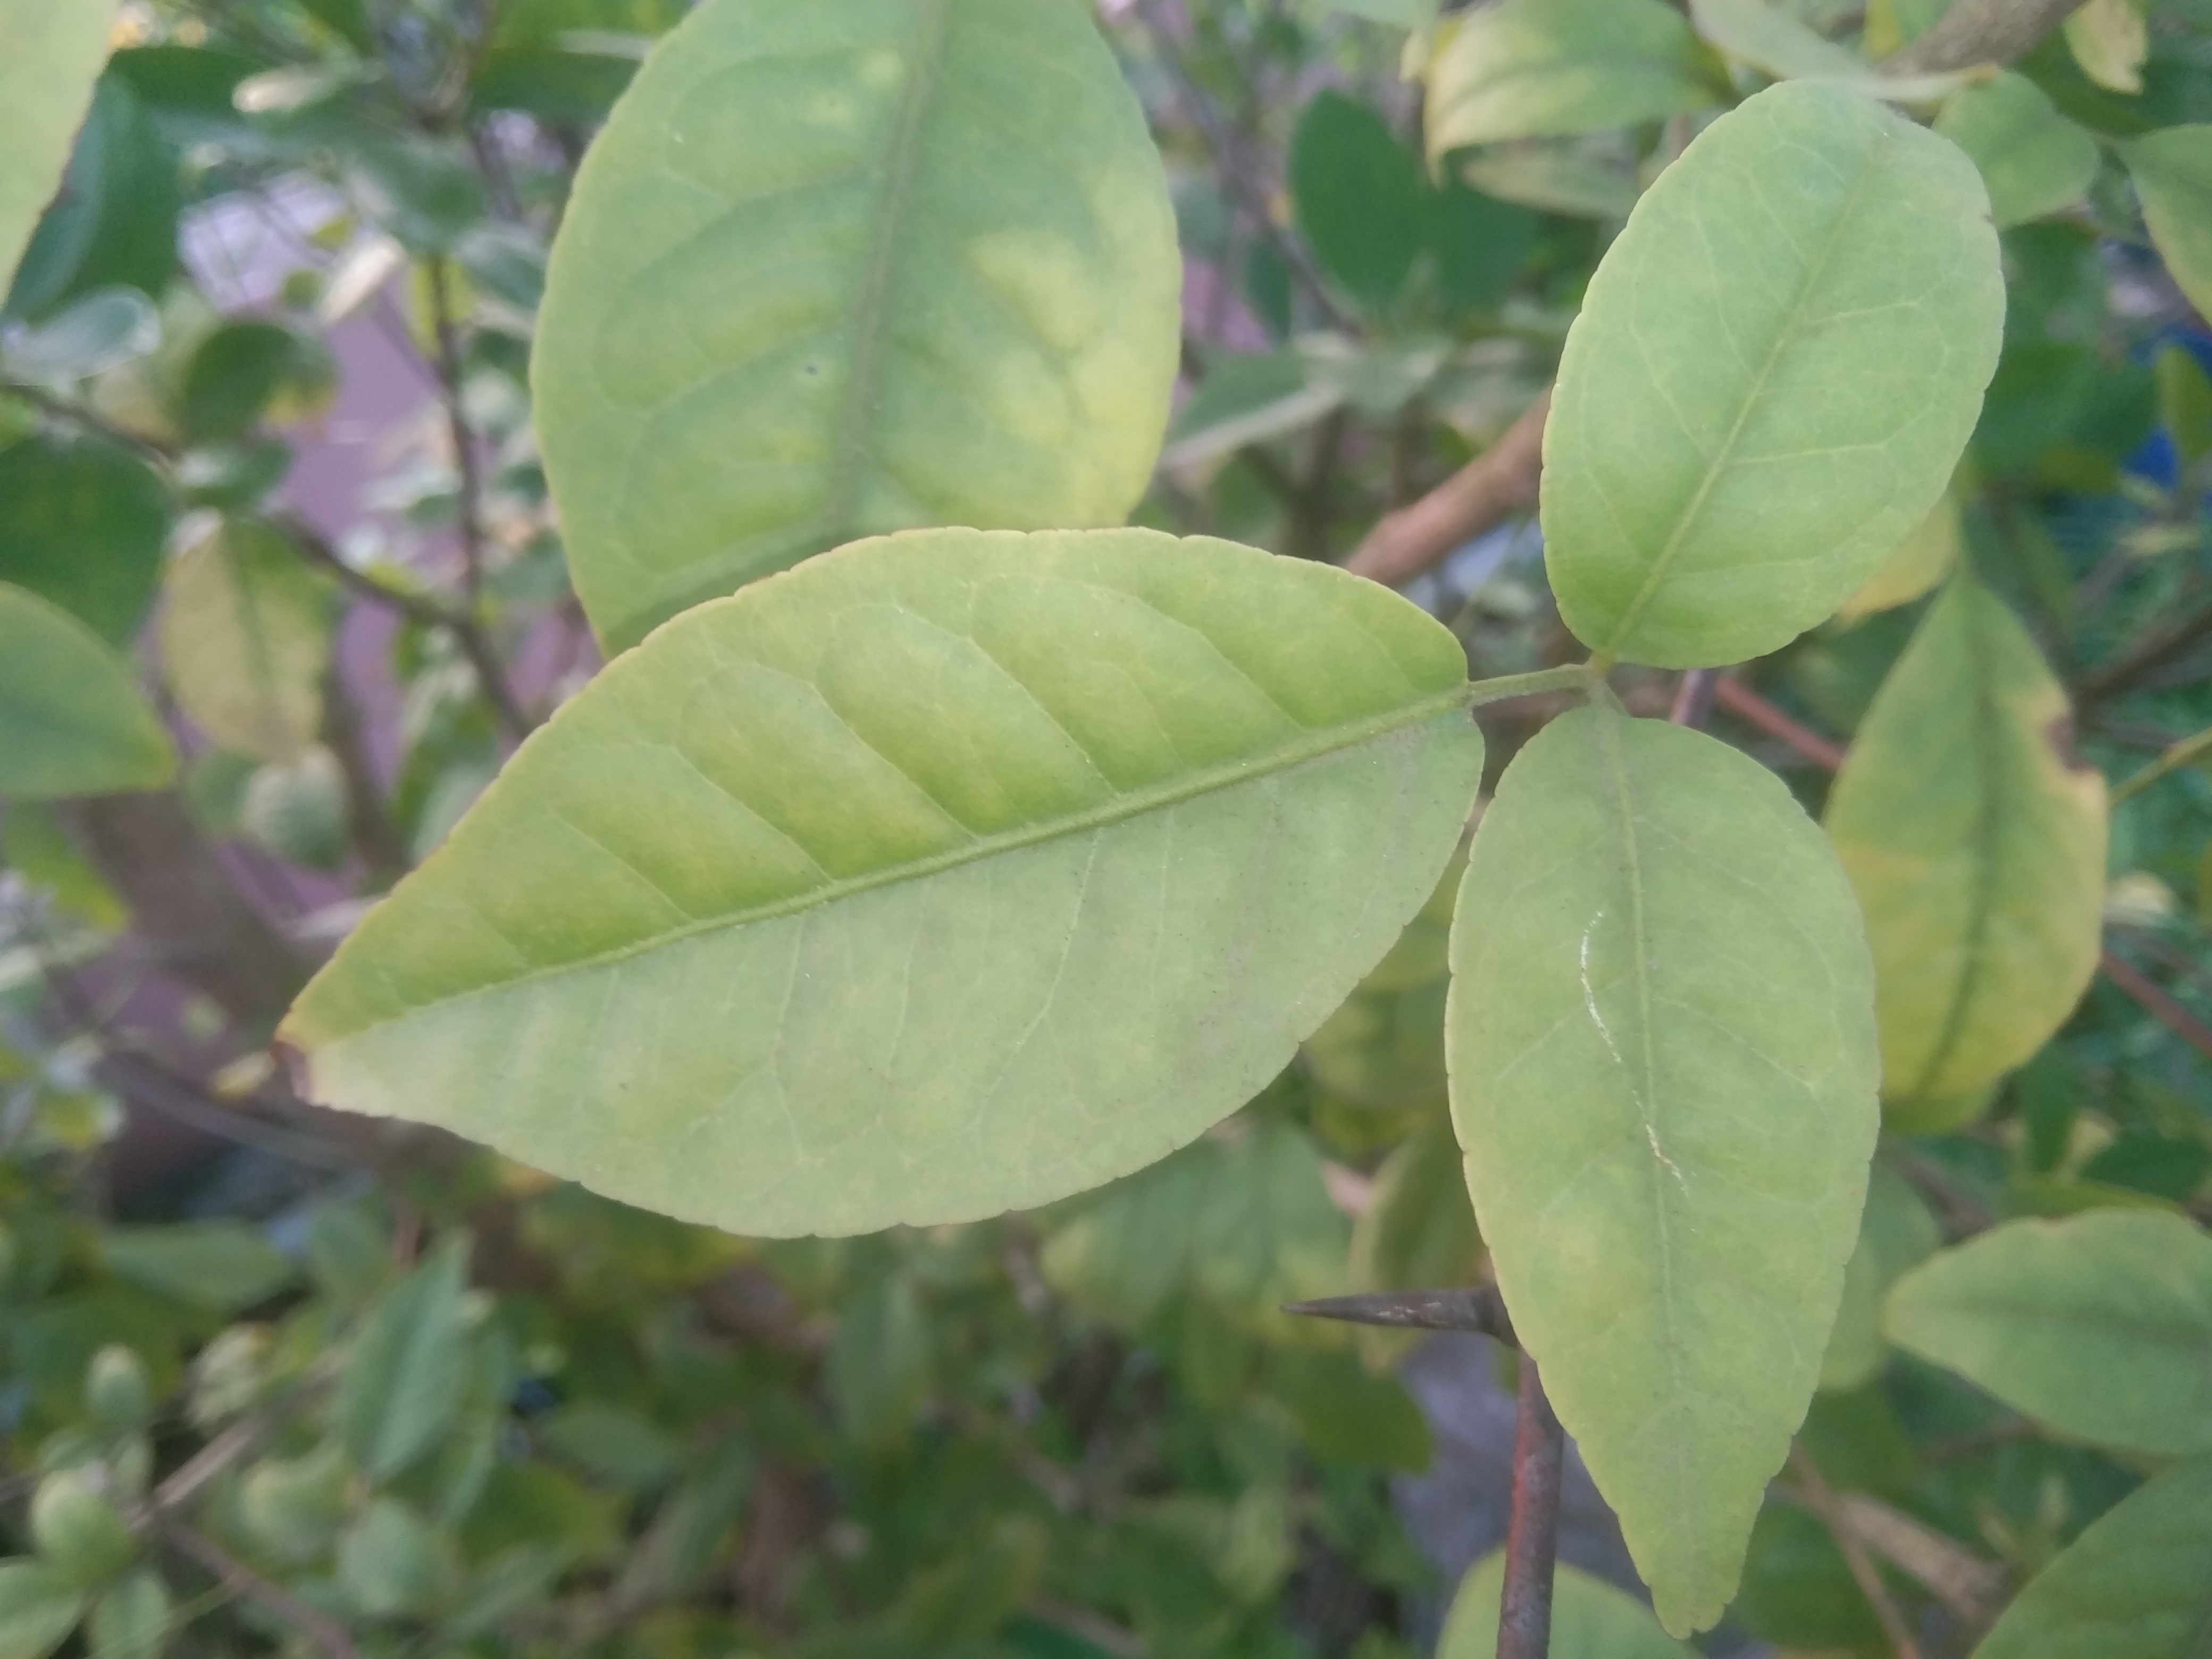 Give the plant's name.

wood apple
